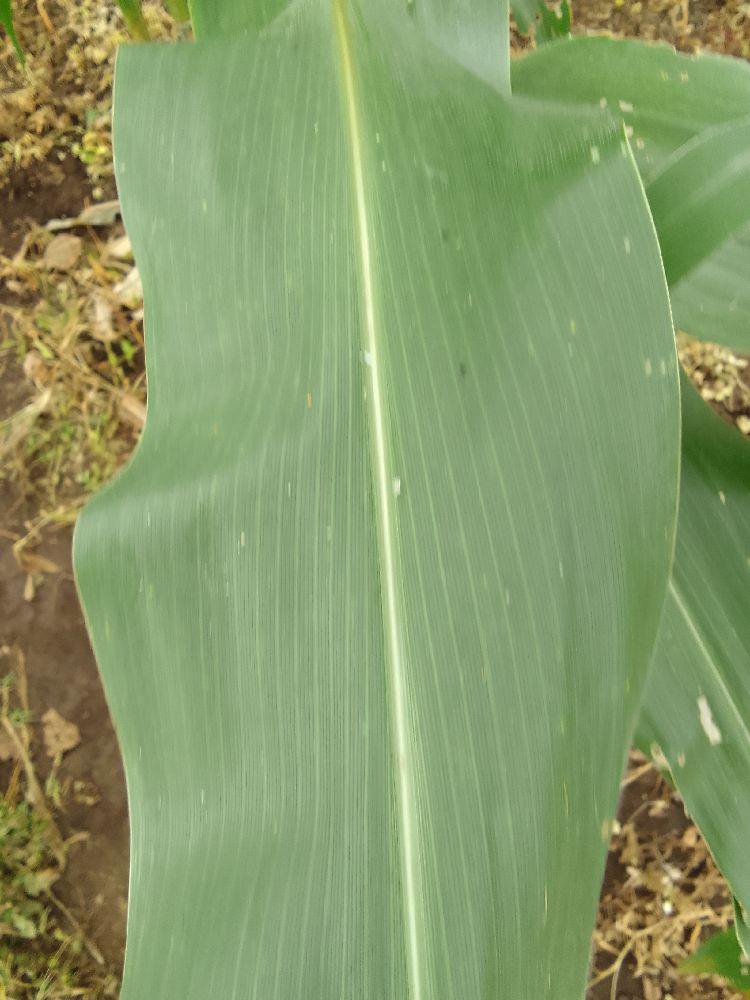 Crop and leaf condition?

maize, healthy
